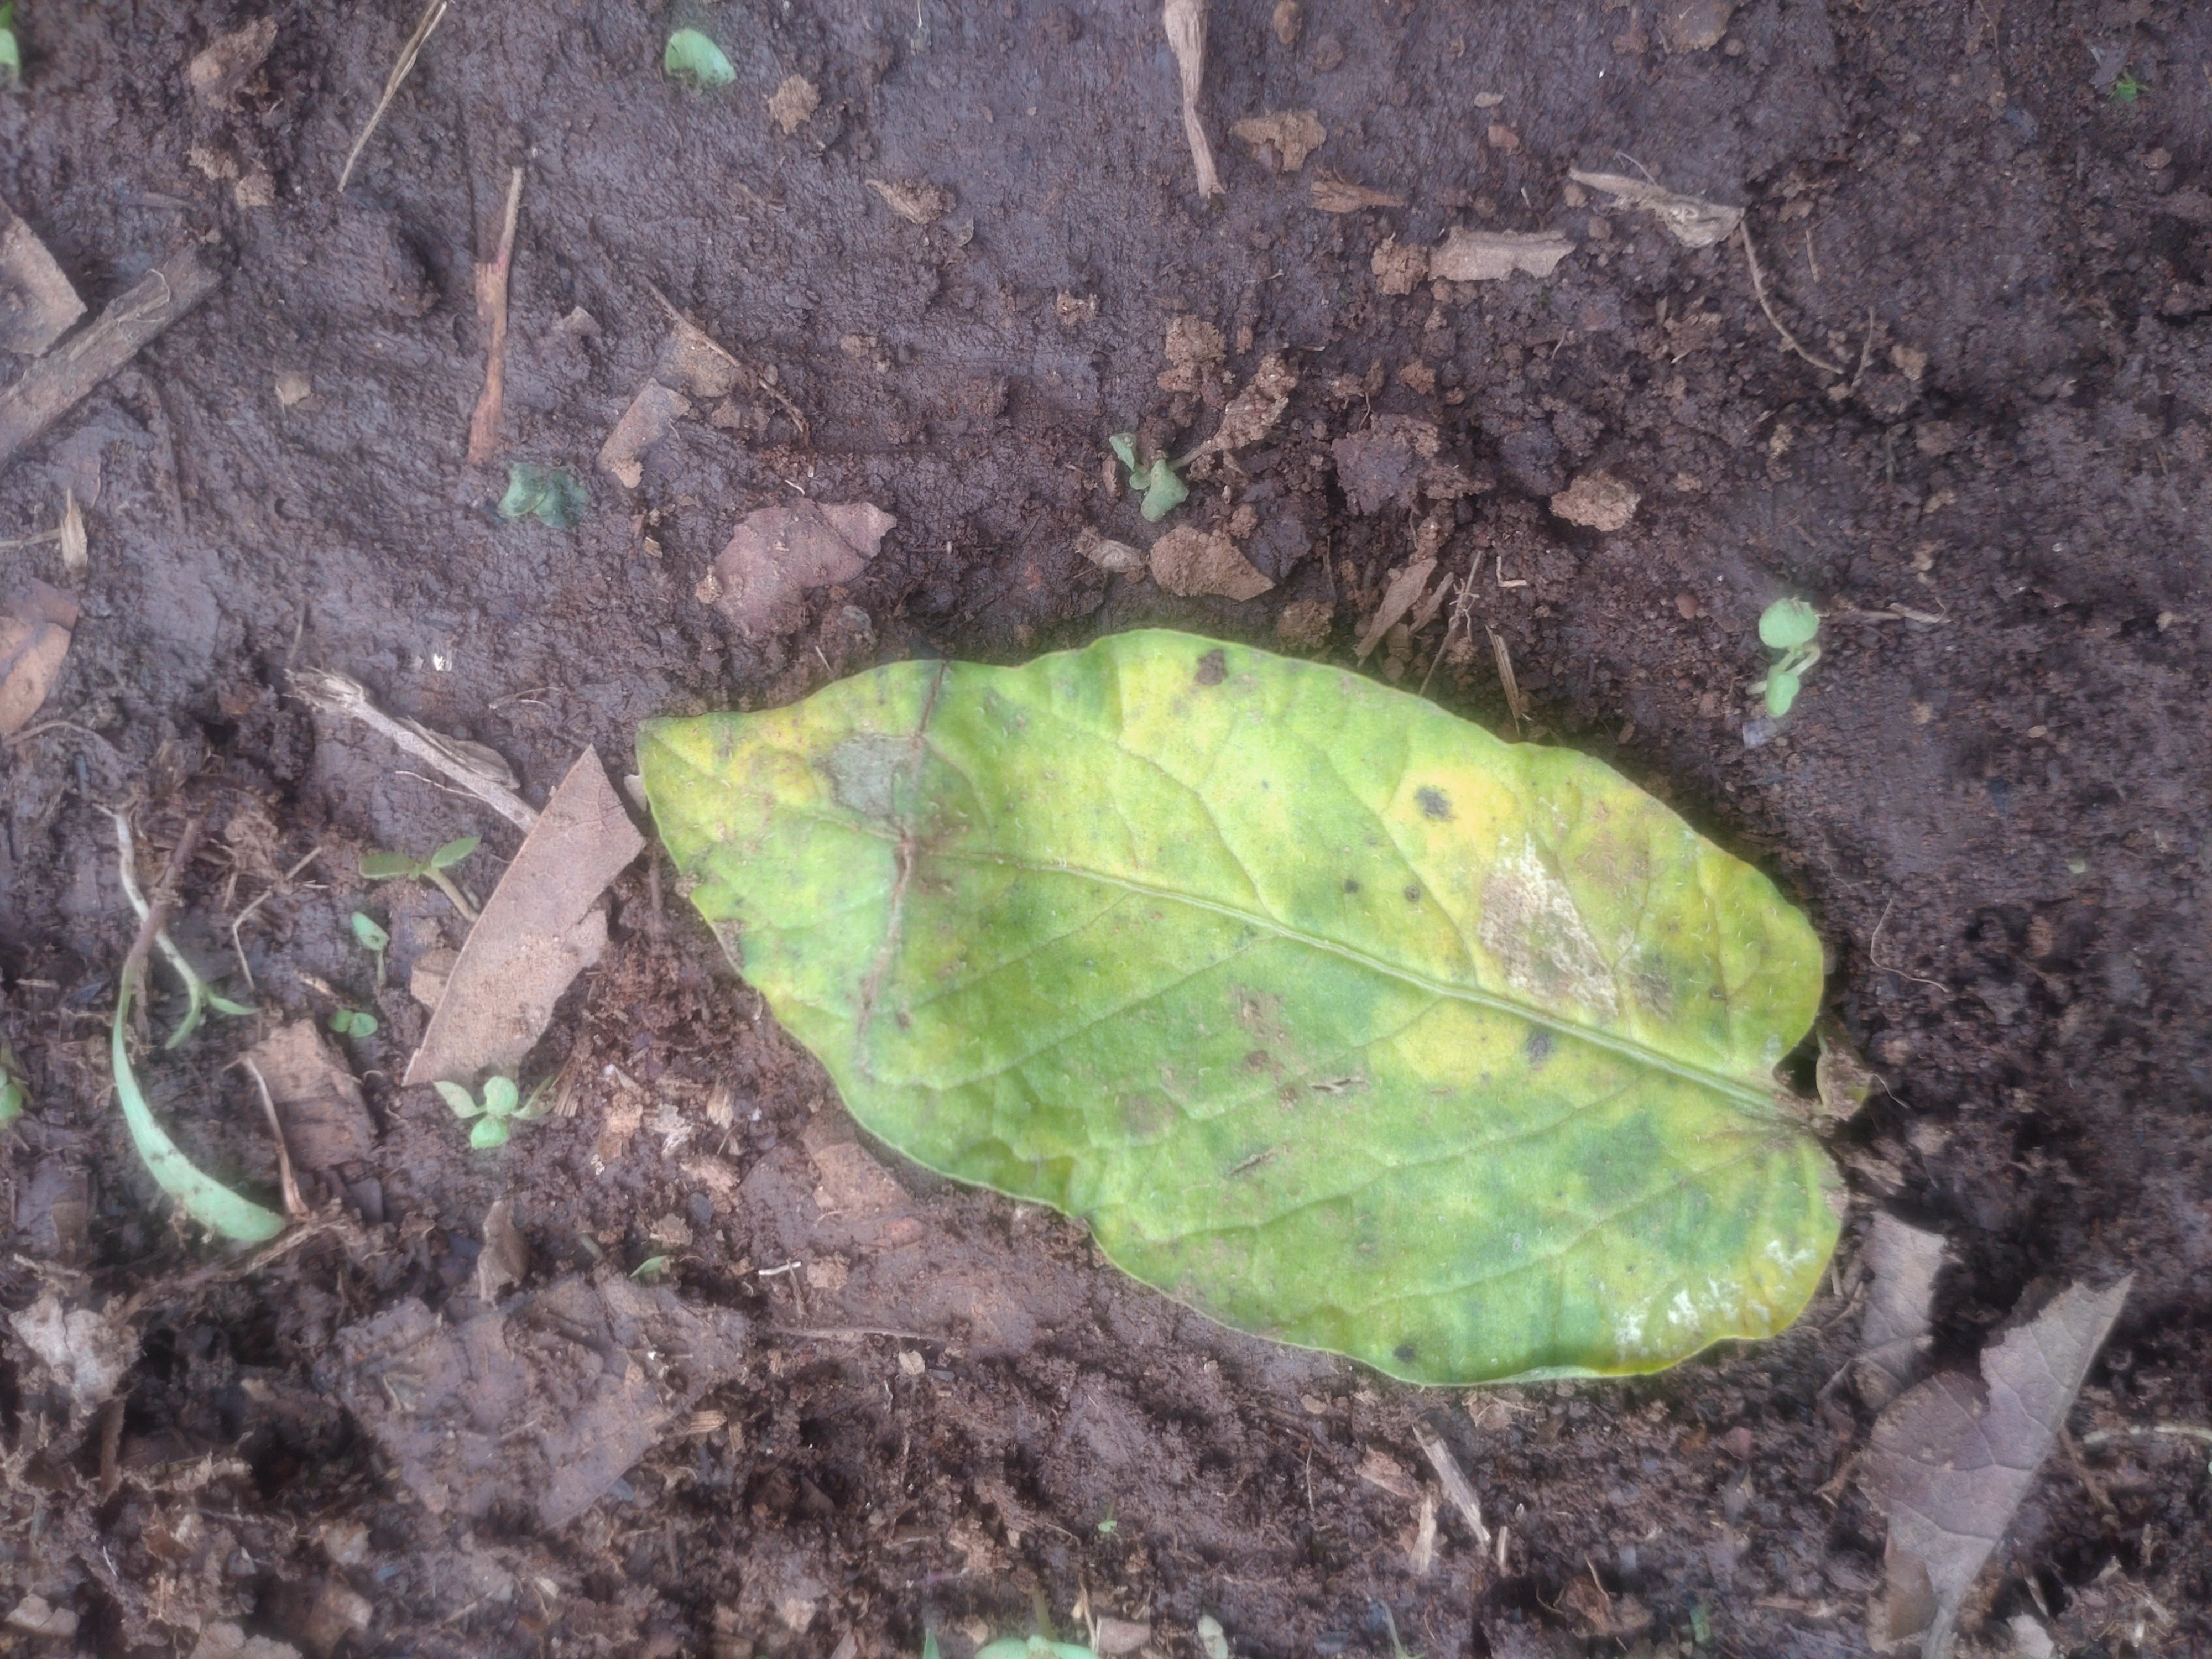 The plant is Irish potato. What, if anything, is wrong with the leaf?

late blight
